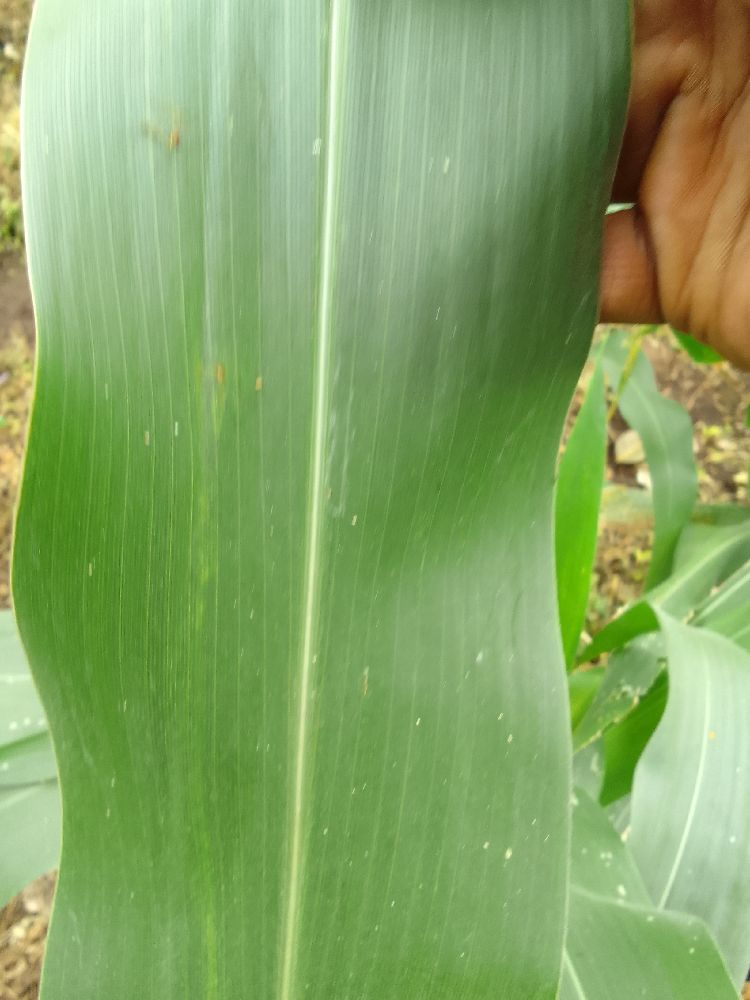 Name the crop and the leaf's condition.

maize, healthy
